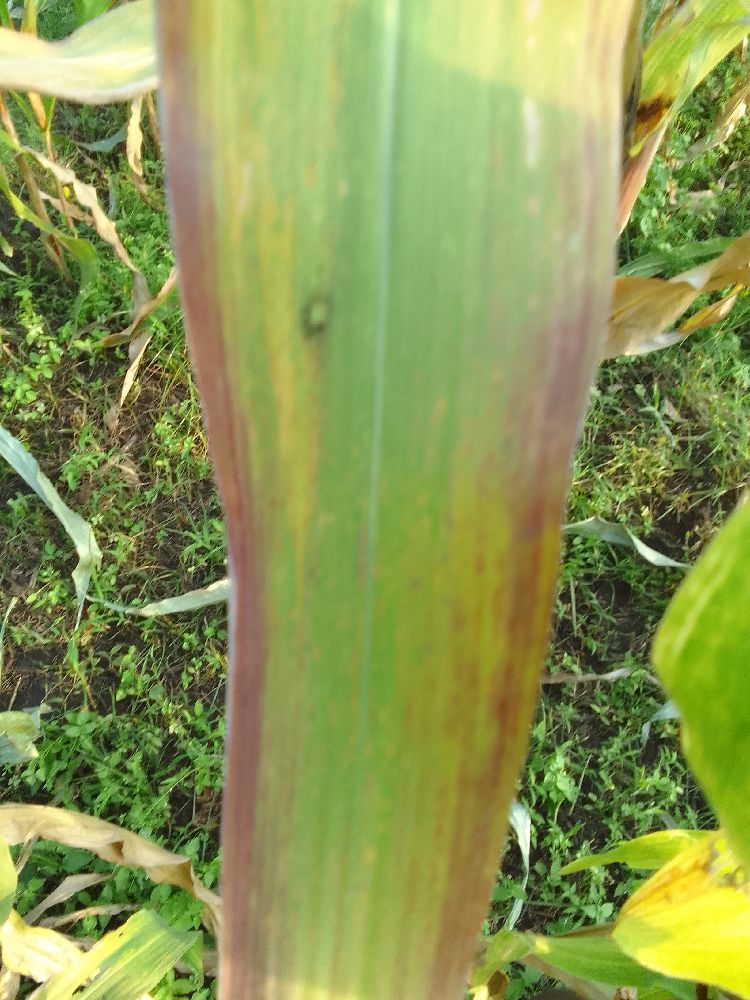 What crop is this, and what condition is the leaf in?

maize, maize lethal necrosis
